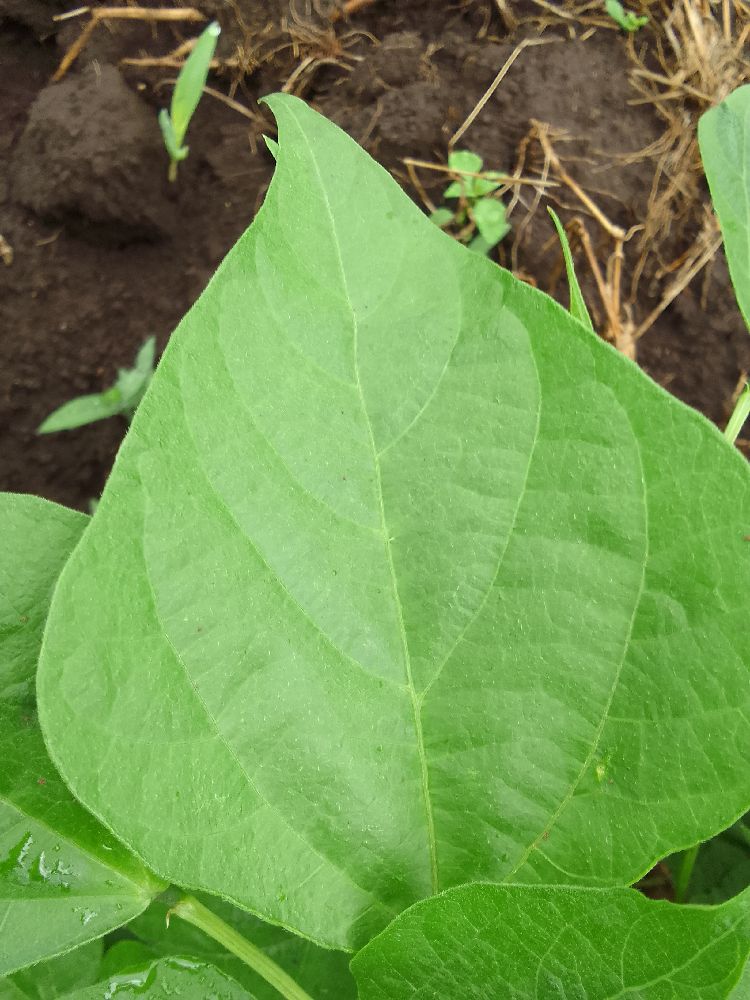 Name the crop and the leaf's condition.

common bean, healthy
